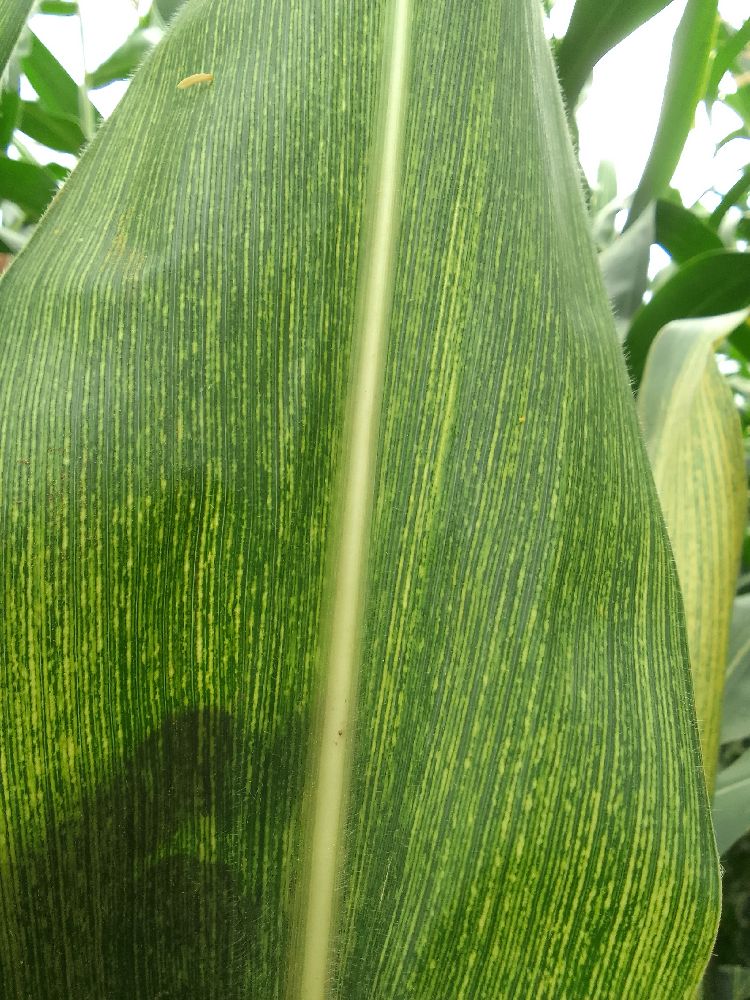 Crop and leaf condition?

maize, maize streak virus
